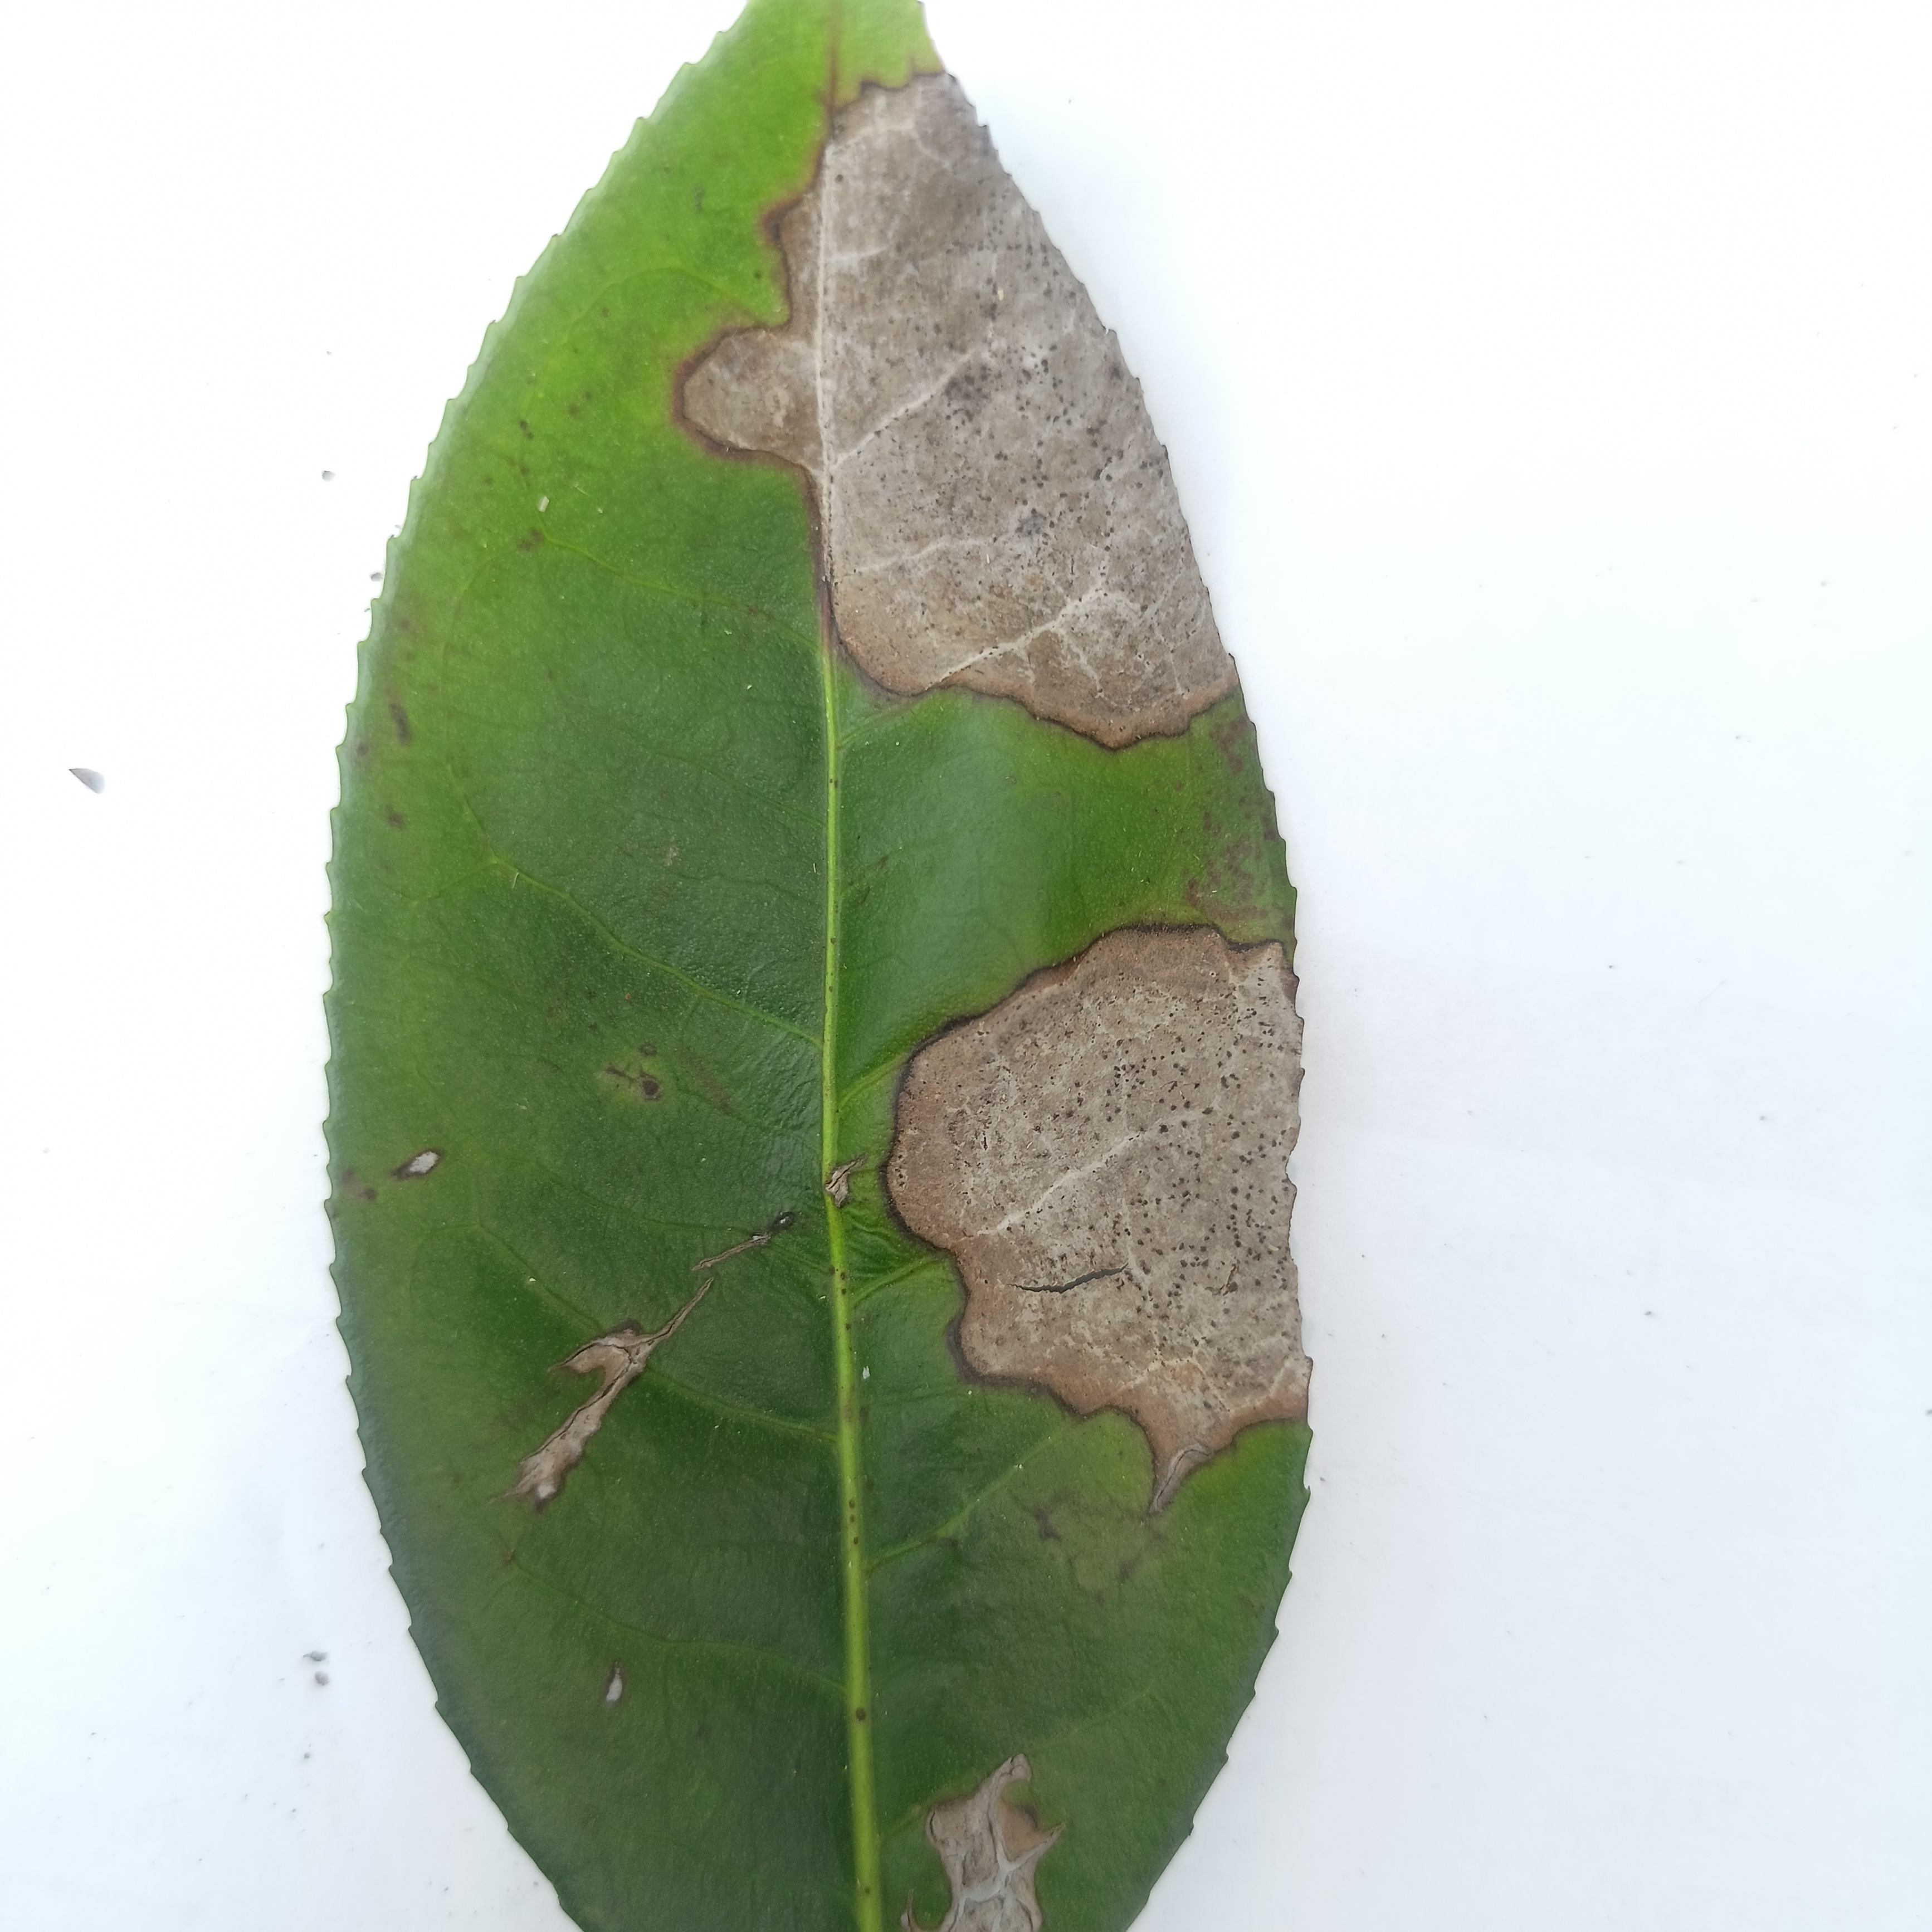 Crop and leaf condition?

tea, brown blight
